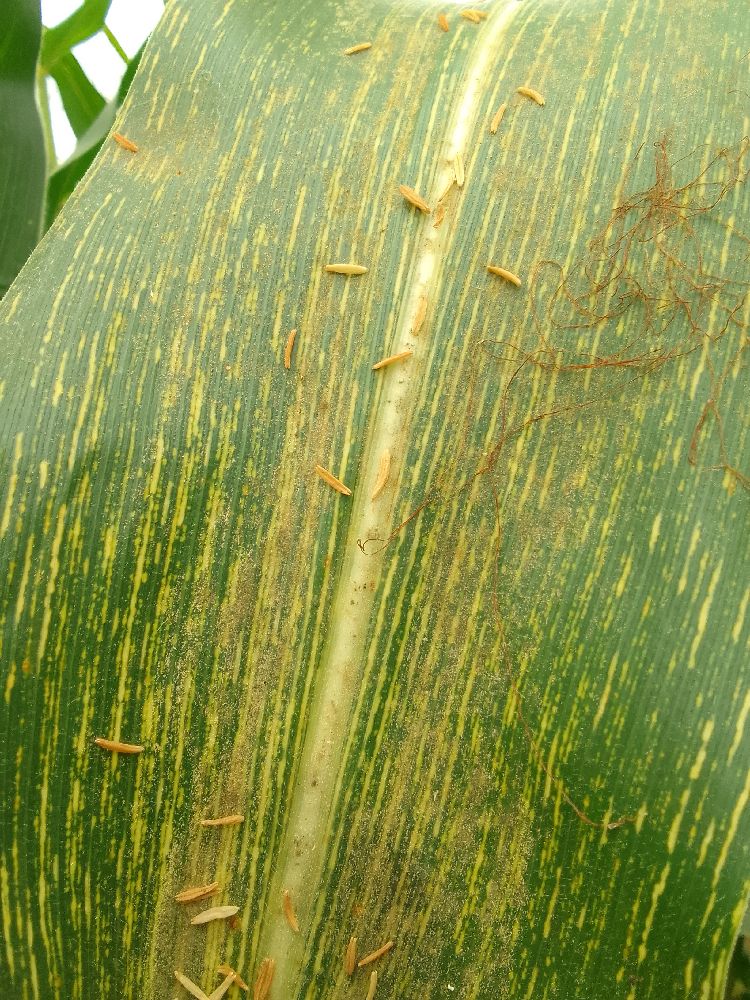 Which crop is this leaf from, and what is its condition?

maize, maize streak virus
